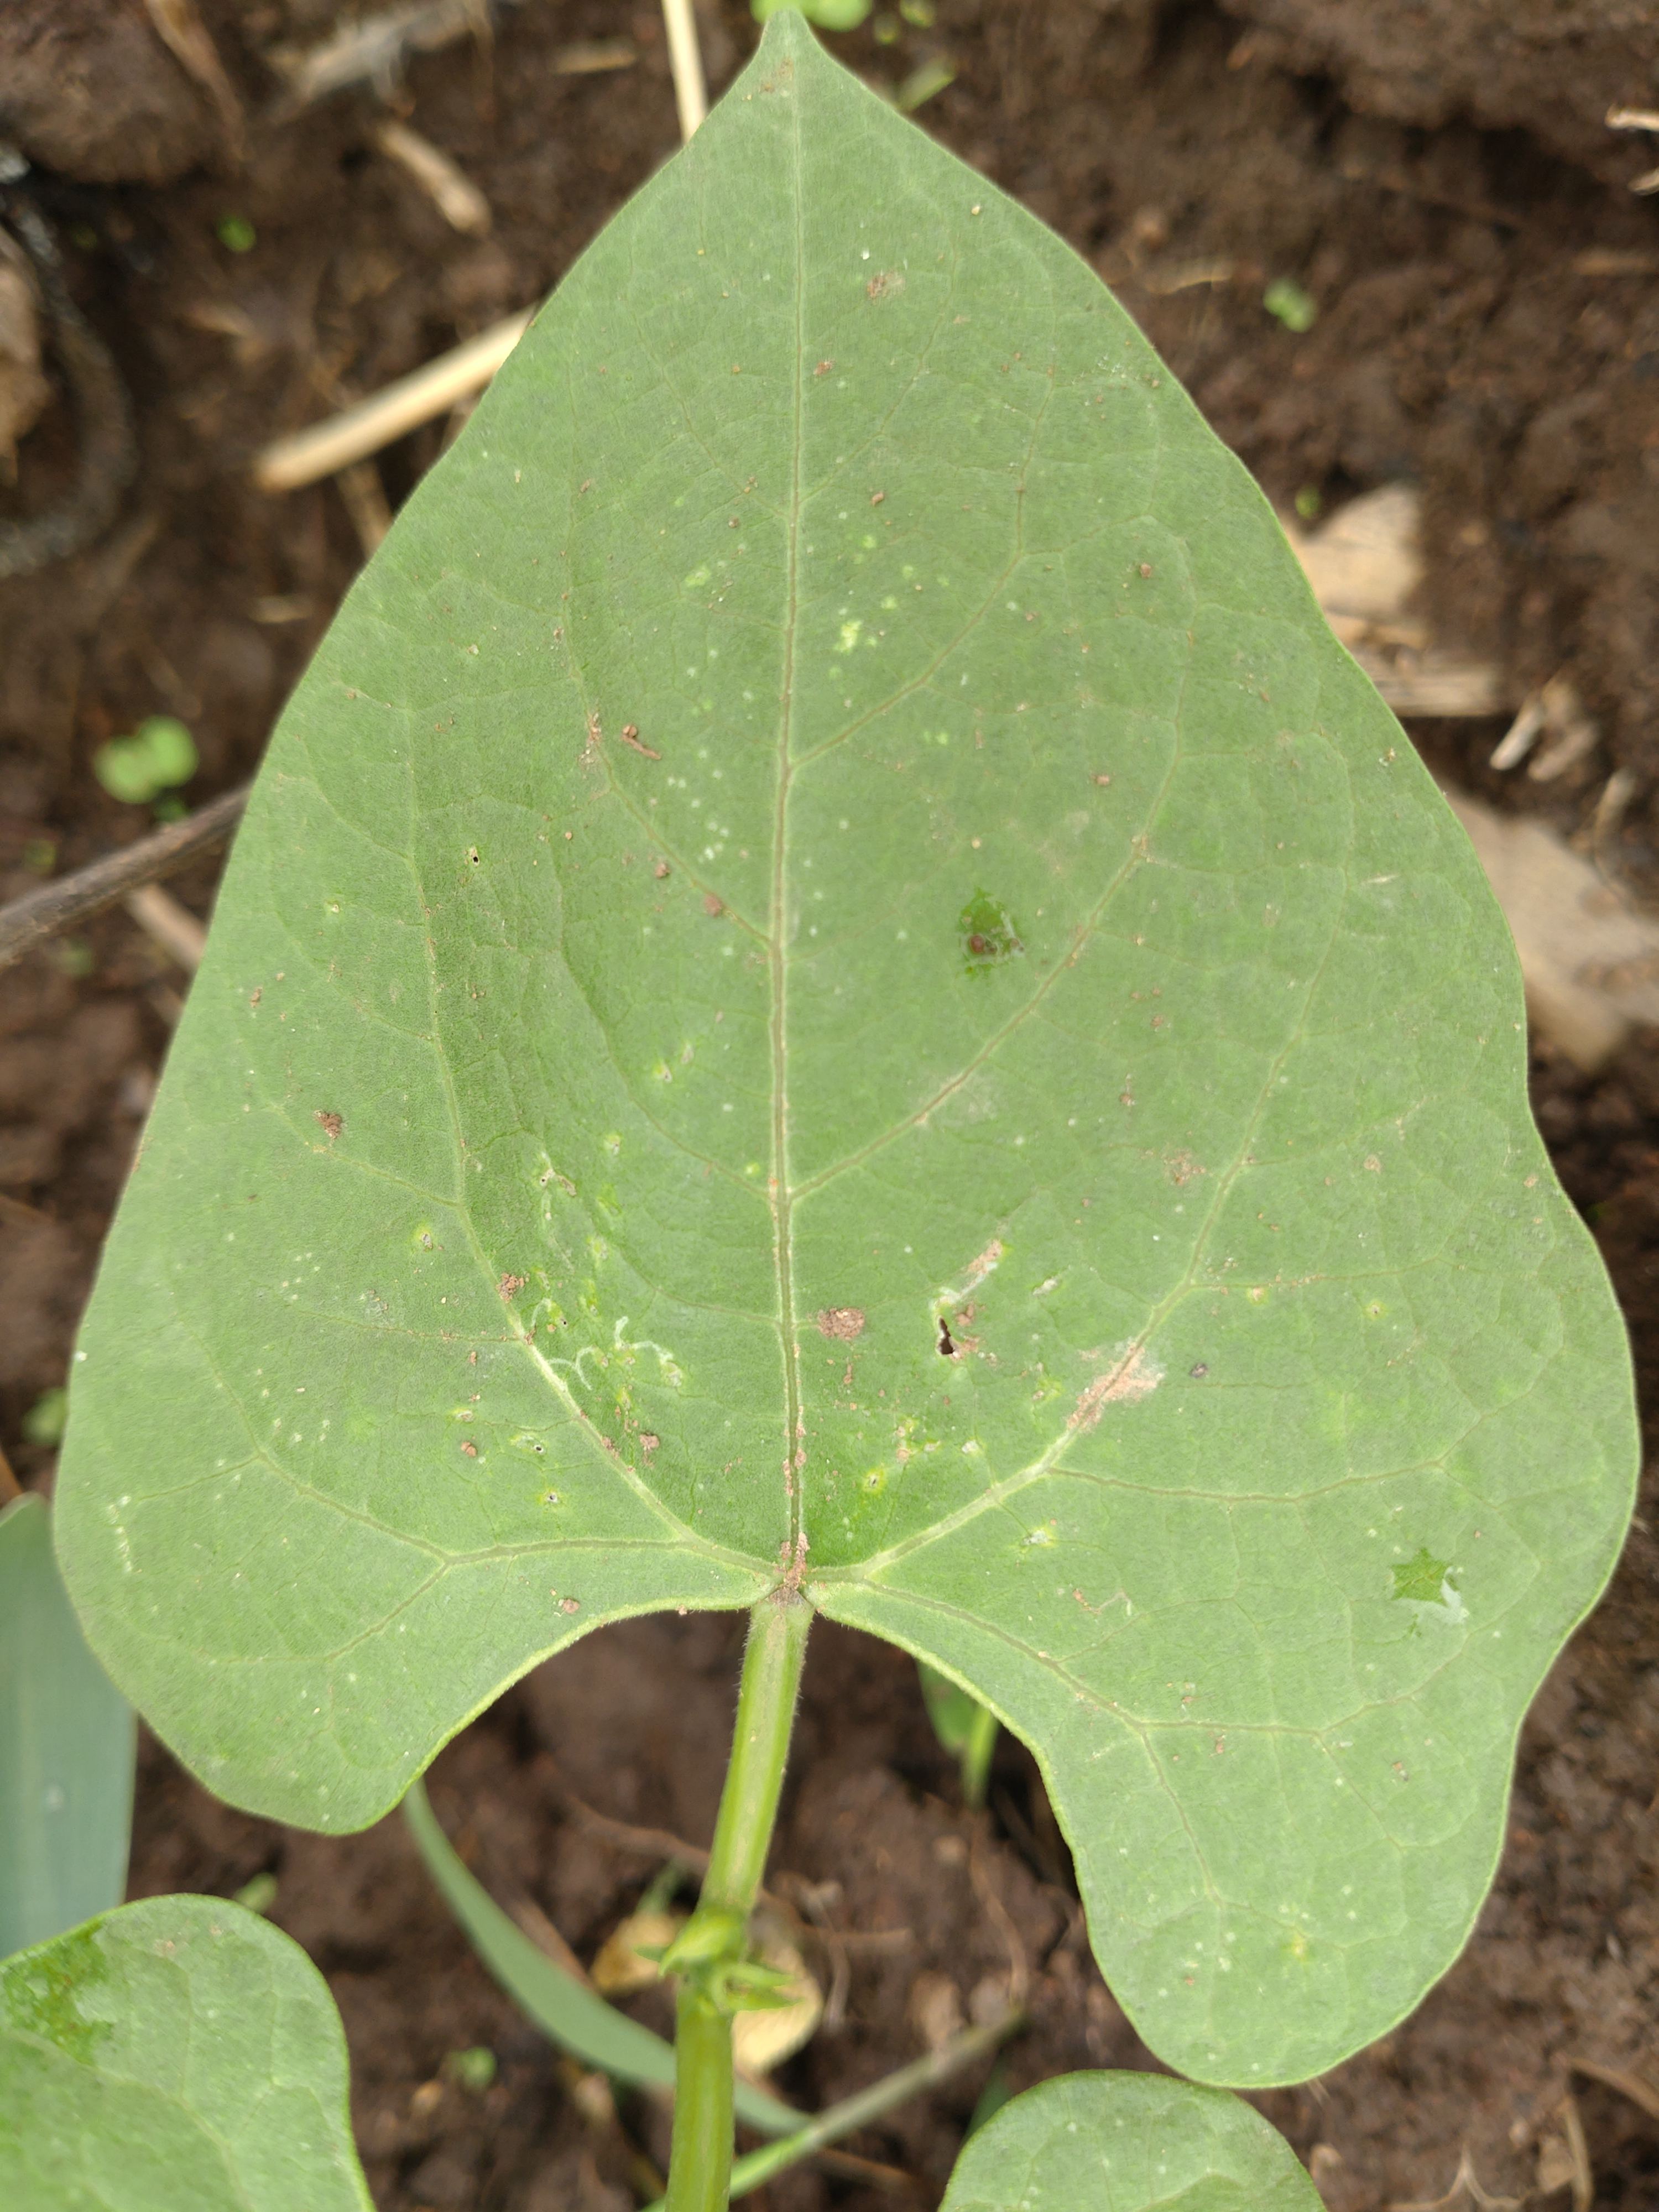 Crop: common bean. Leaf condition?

healthy
